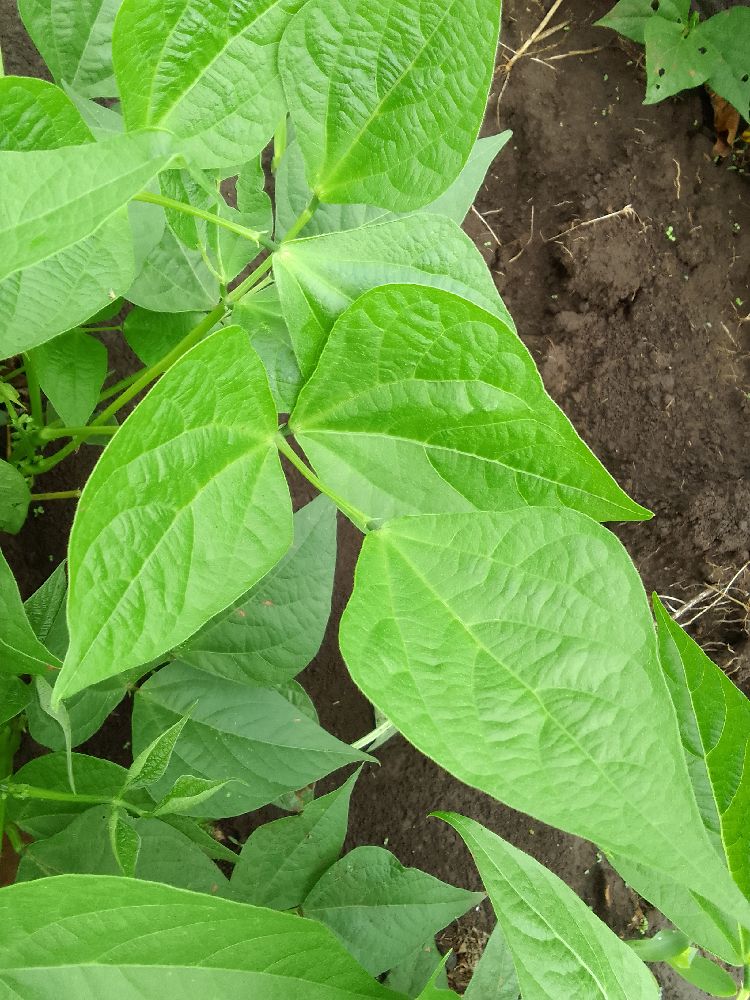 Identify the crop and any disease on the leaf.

common bean, healthy
